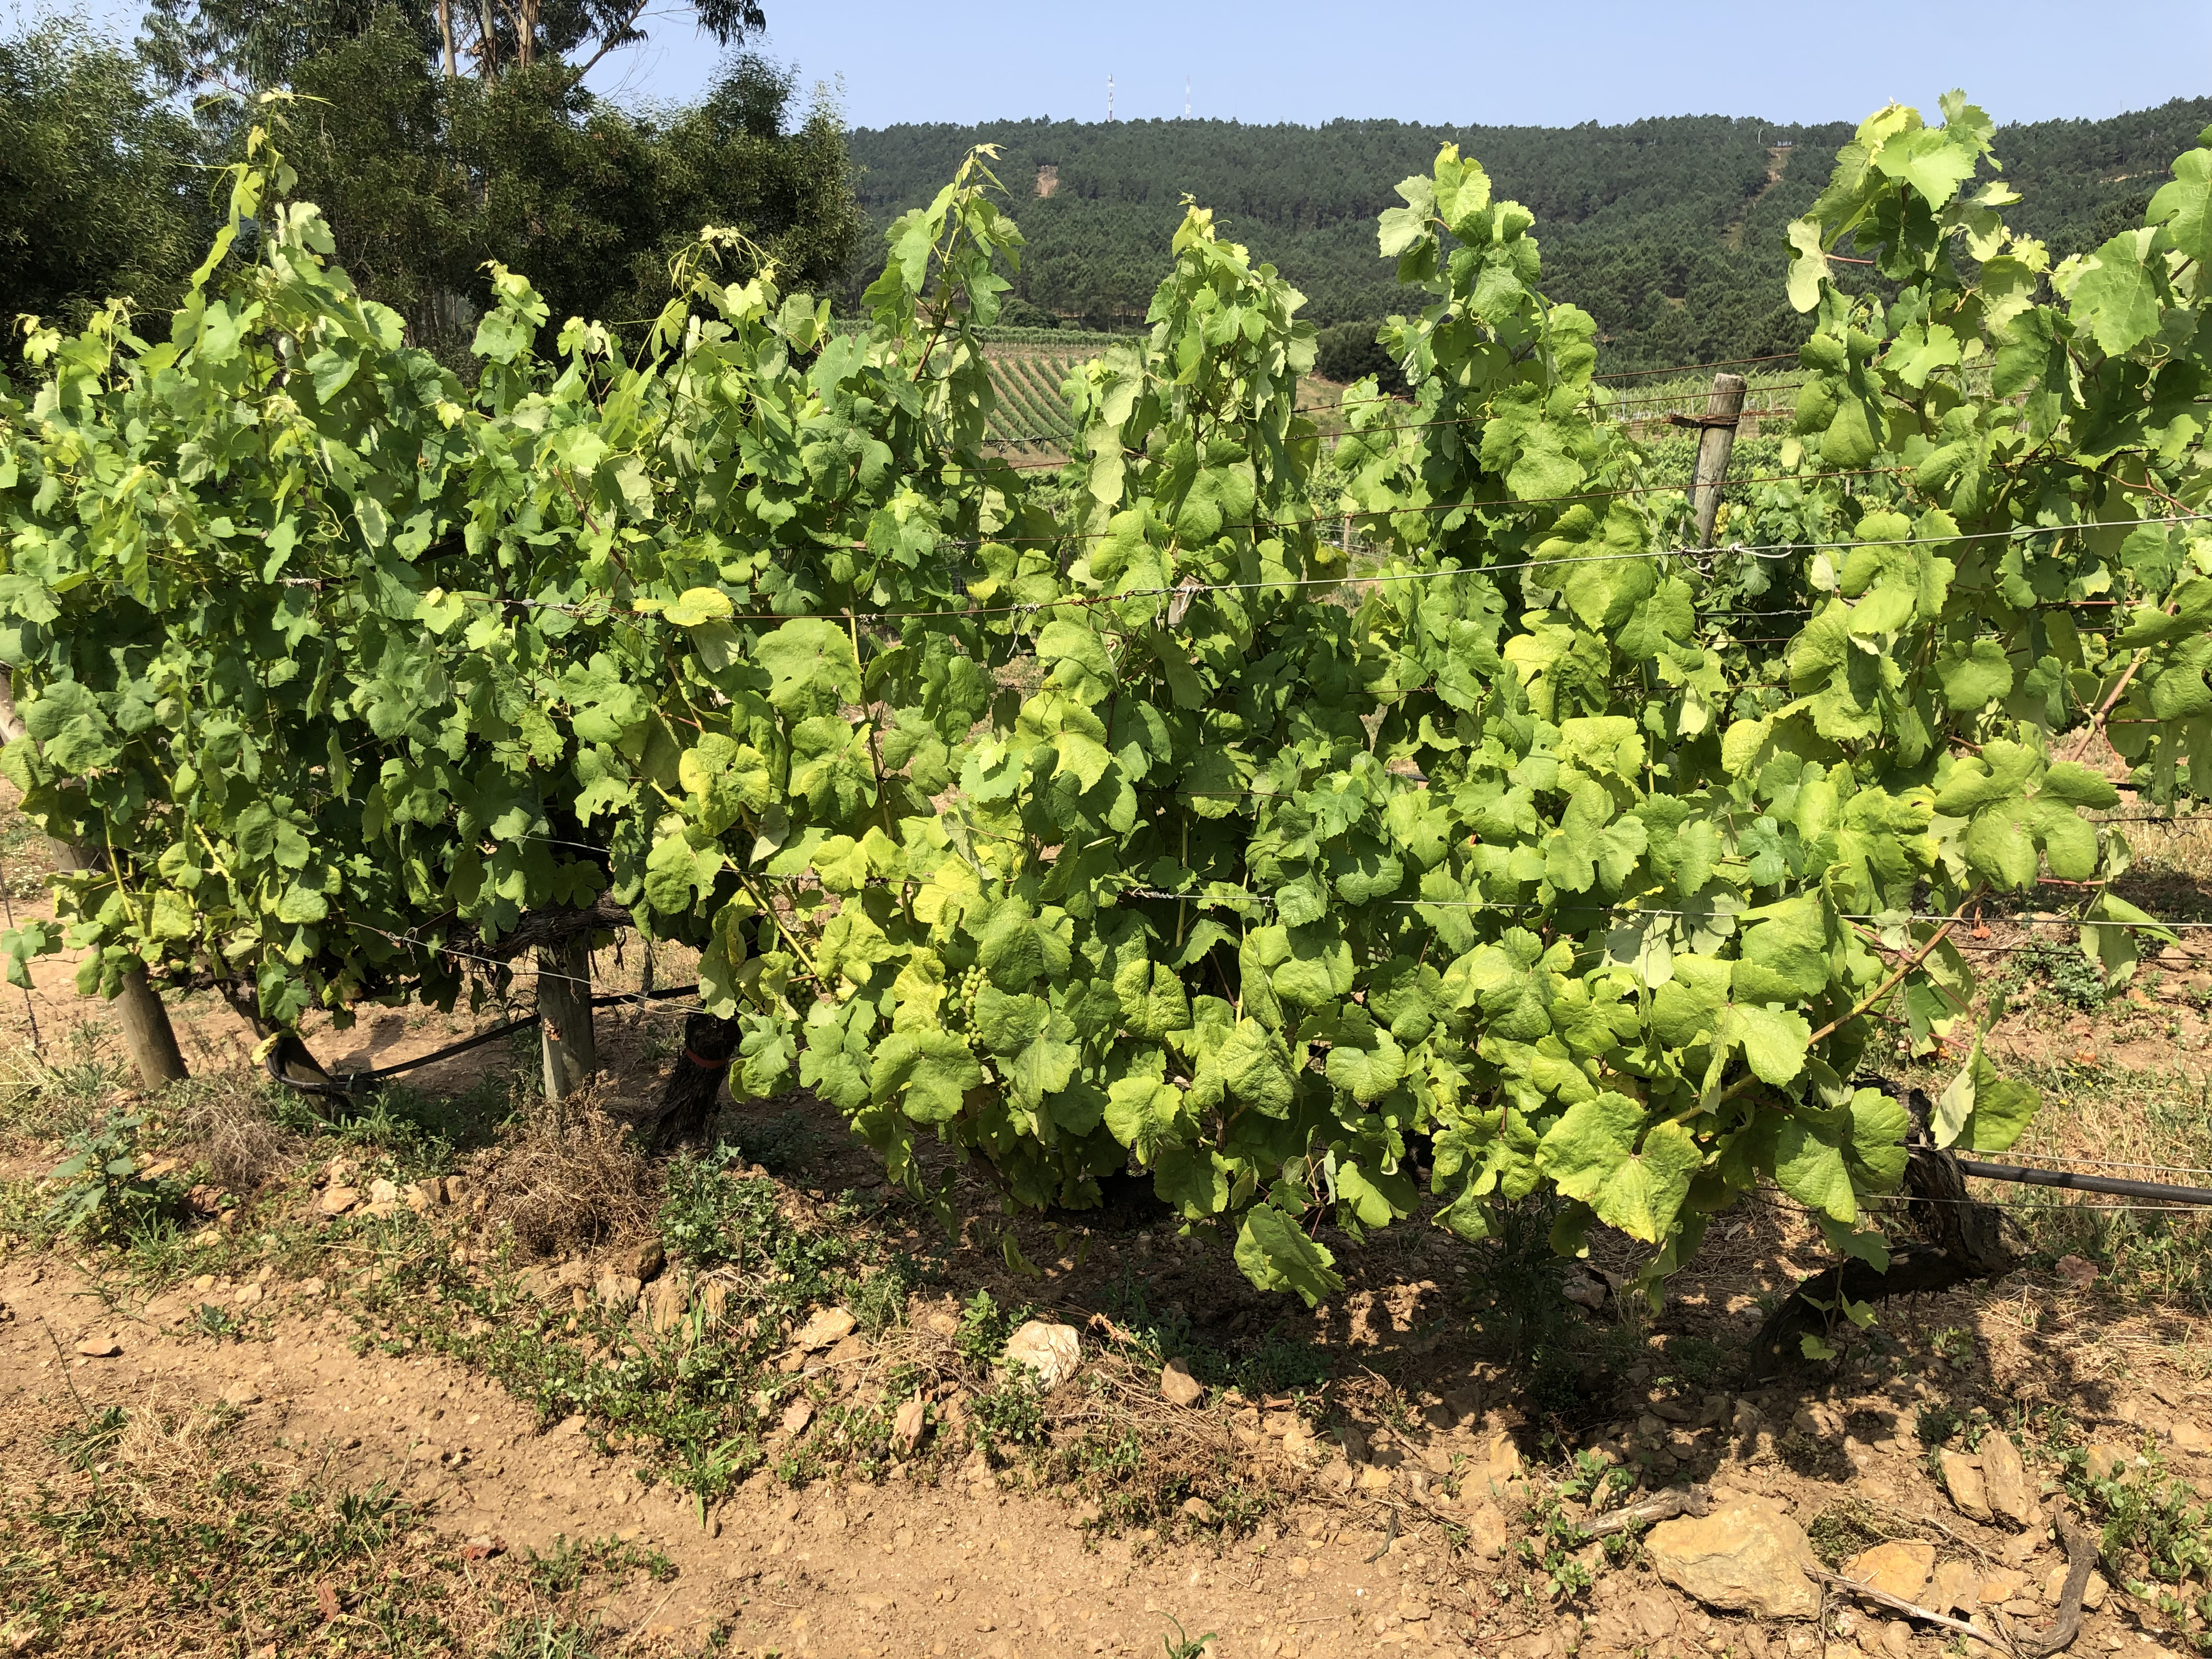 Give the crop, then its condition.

grapevine, not affected by esca disease
